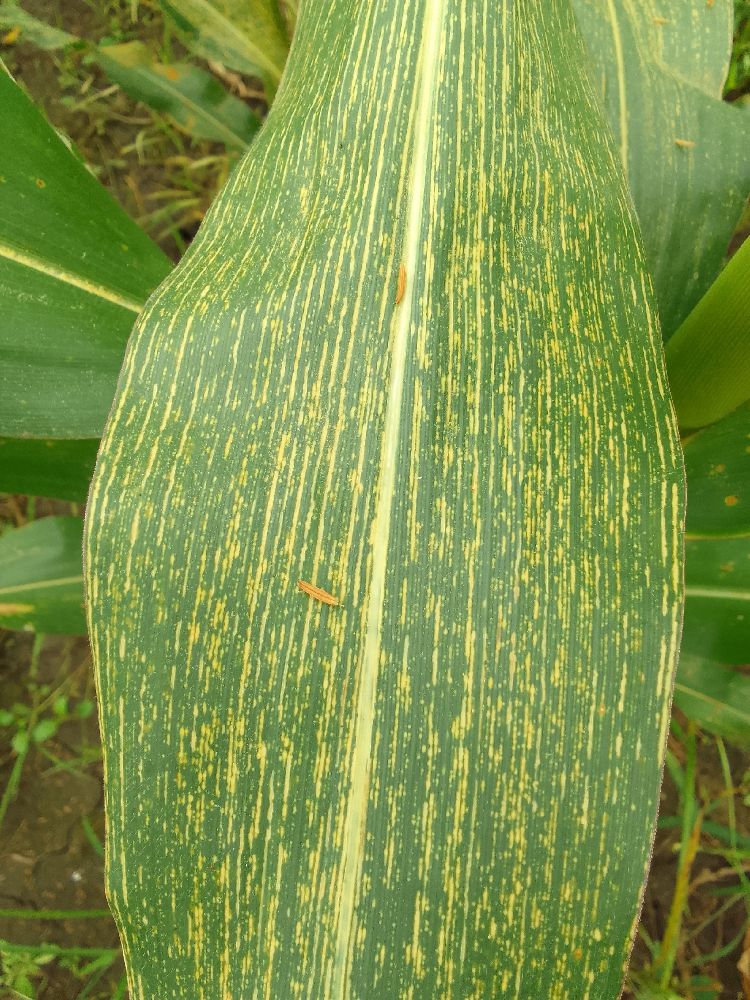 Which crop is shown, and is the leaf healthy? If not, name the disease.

maize, maize streak virus
